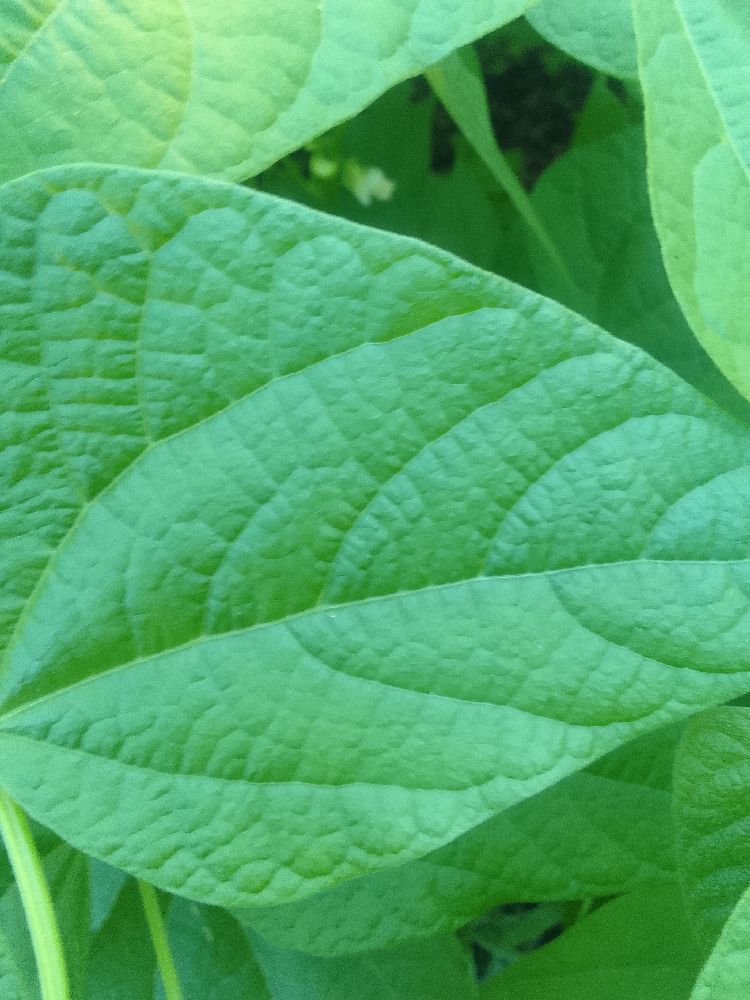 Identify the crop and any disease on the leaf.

common bean, healthy
